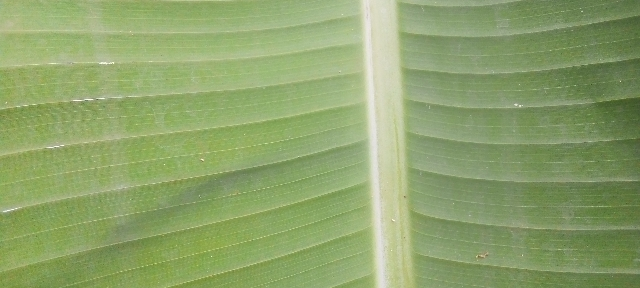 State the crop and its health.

banana, healthy
